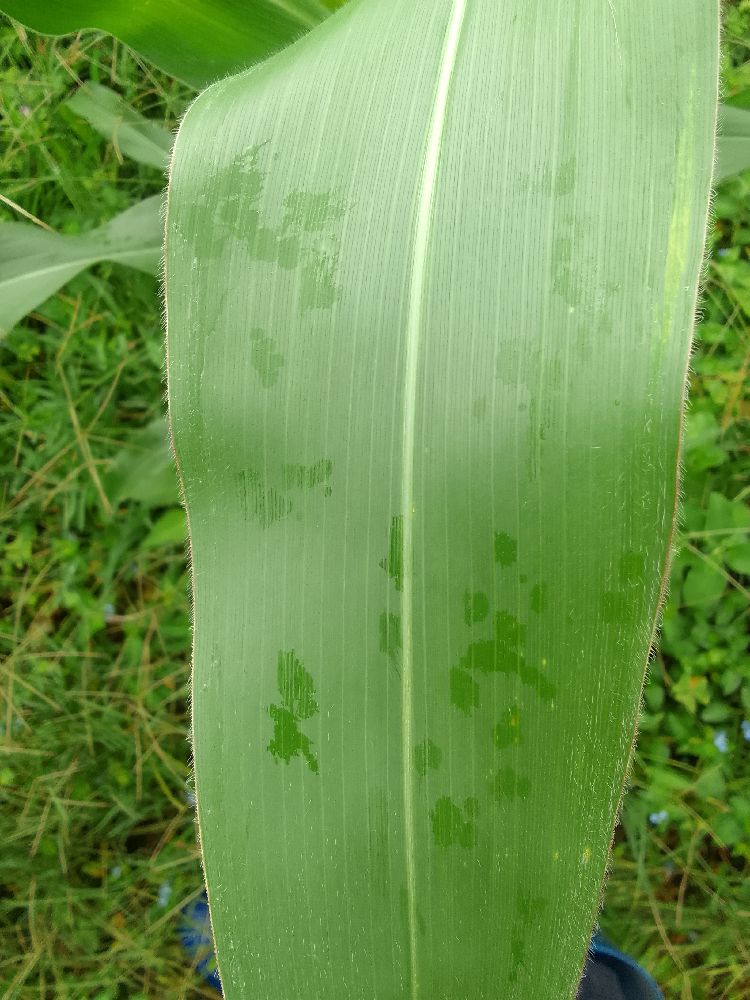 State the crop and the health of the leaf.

maize, healthy
